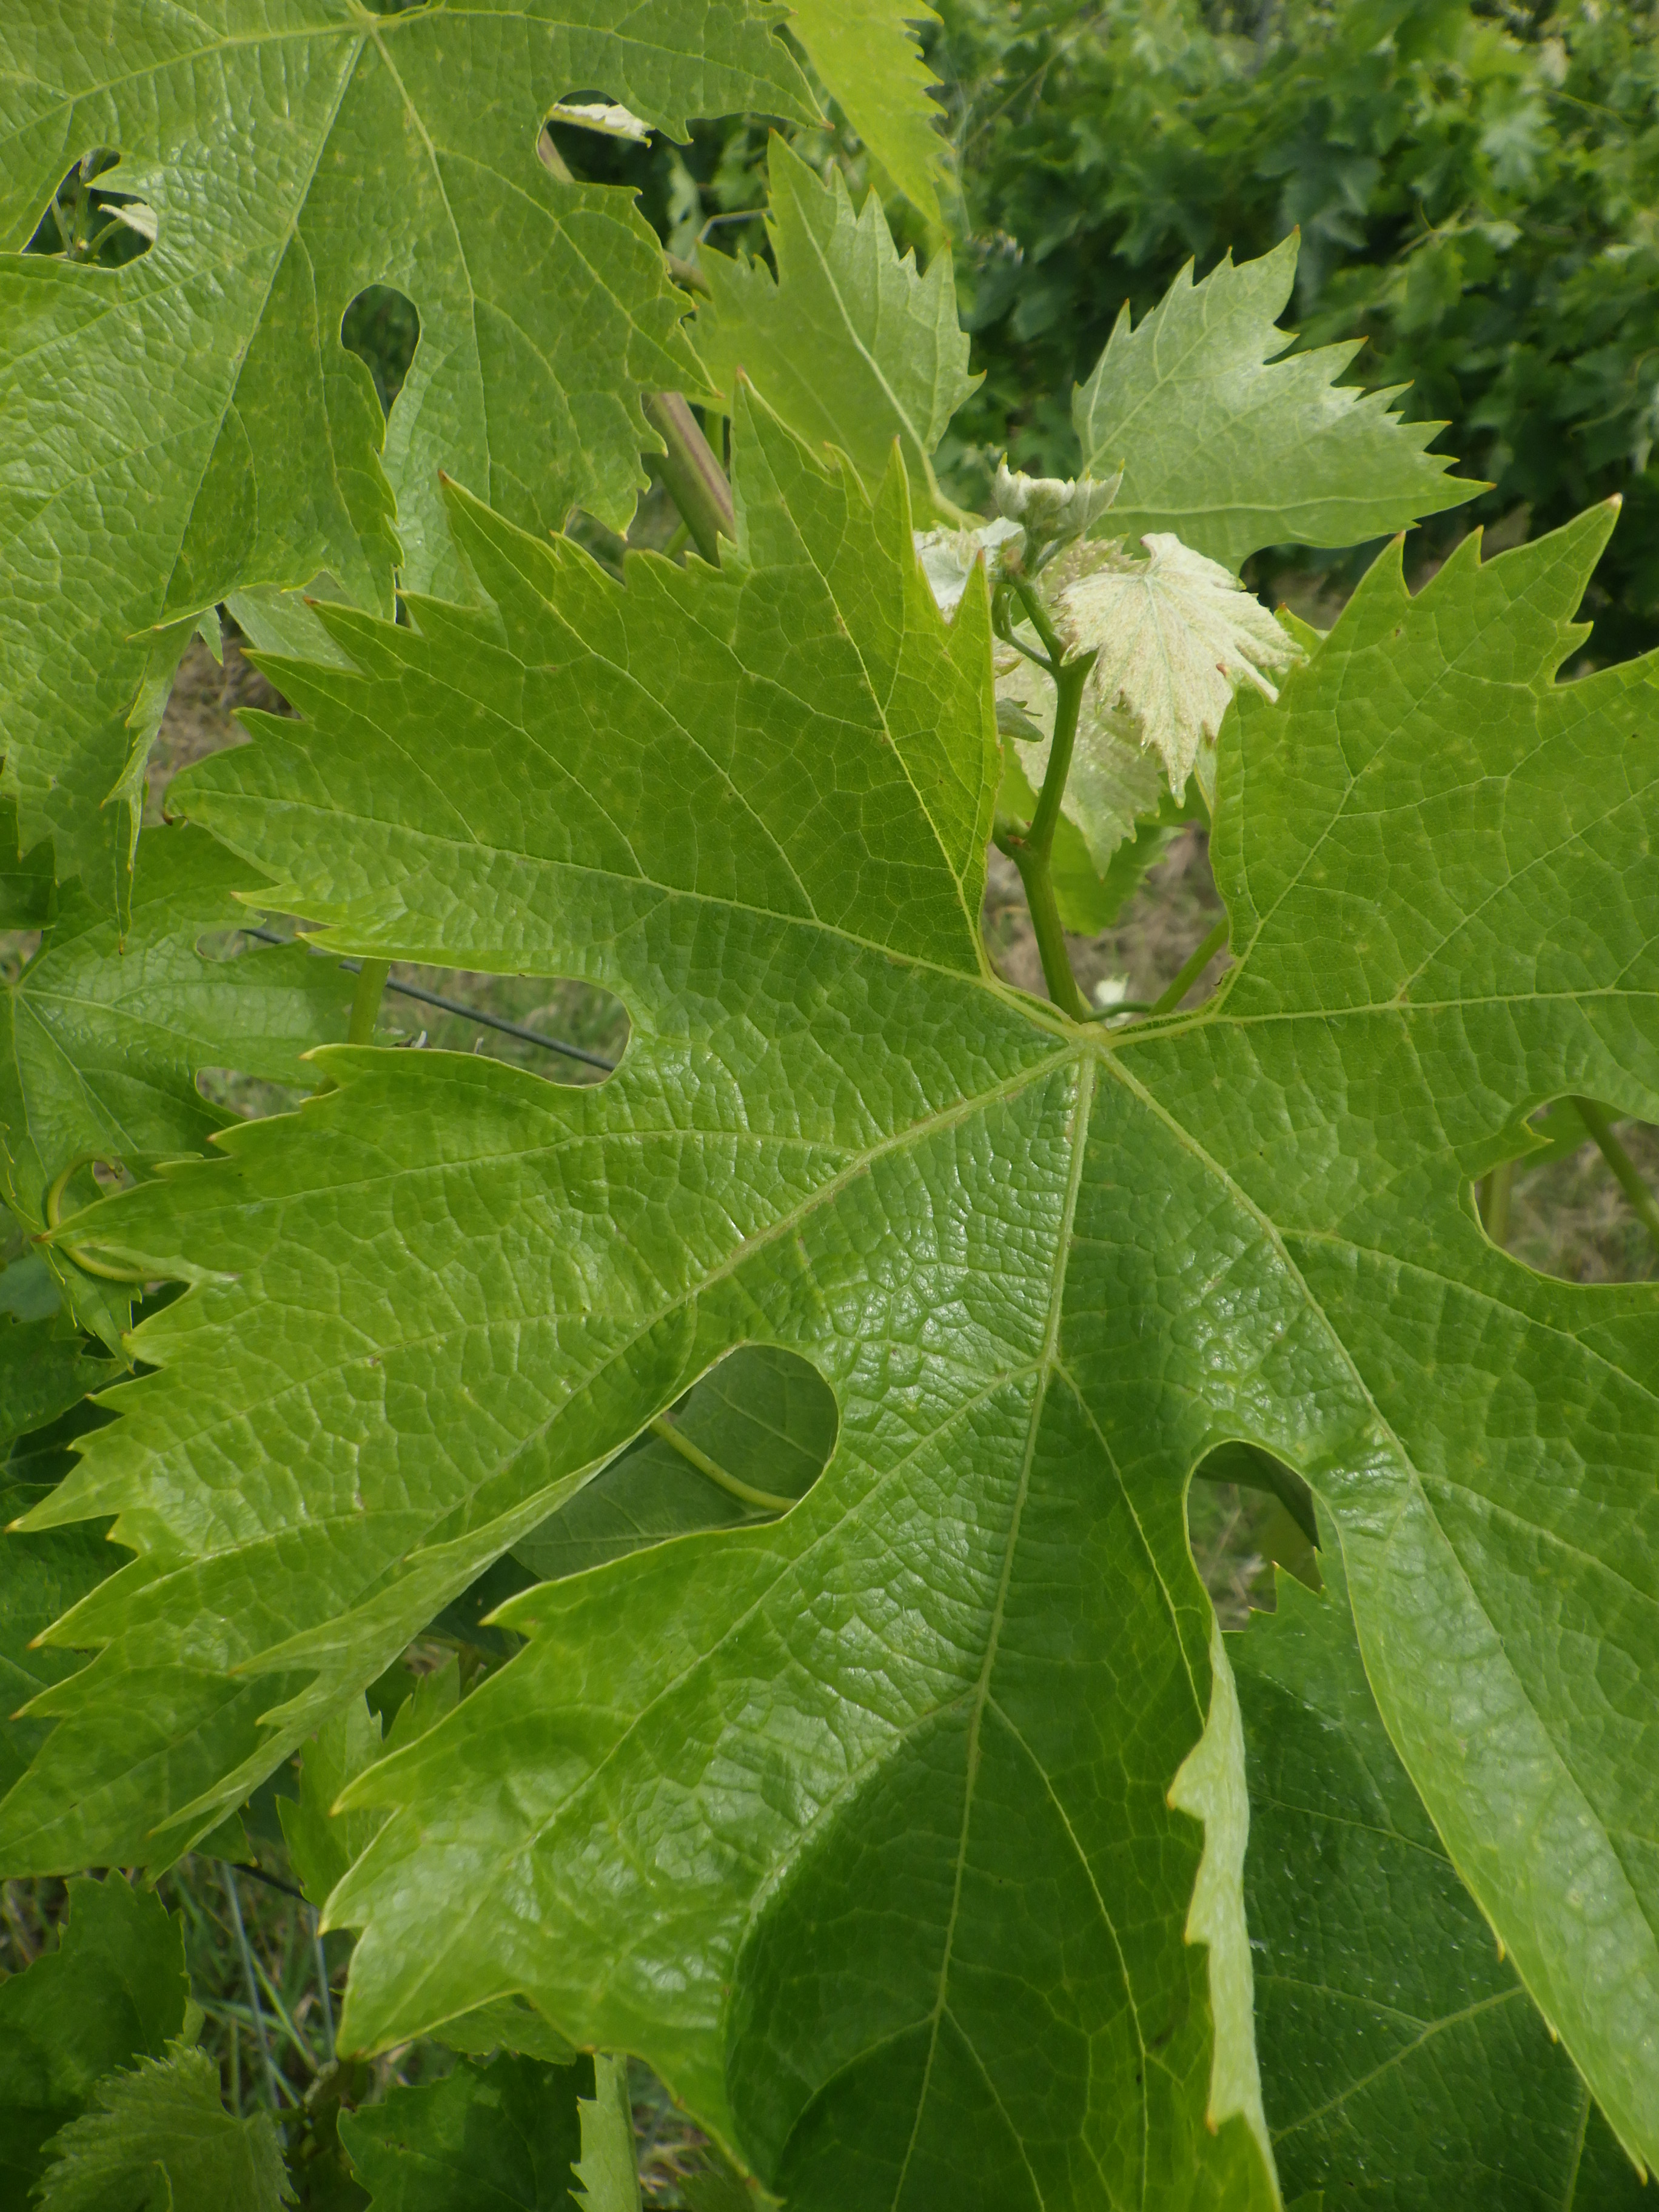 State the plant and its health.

grapevine, mites
